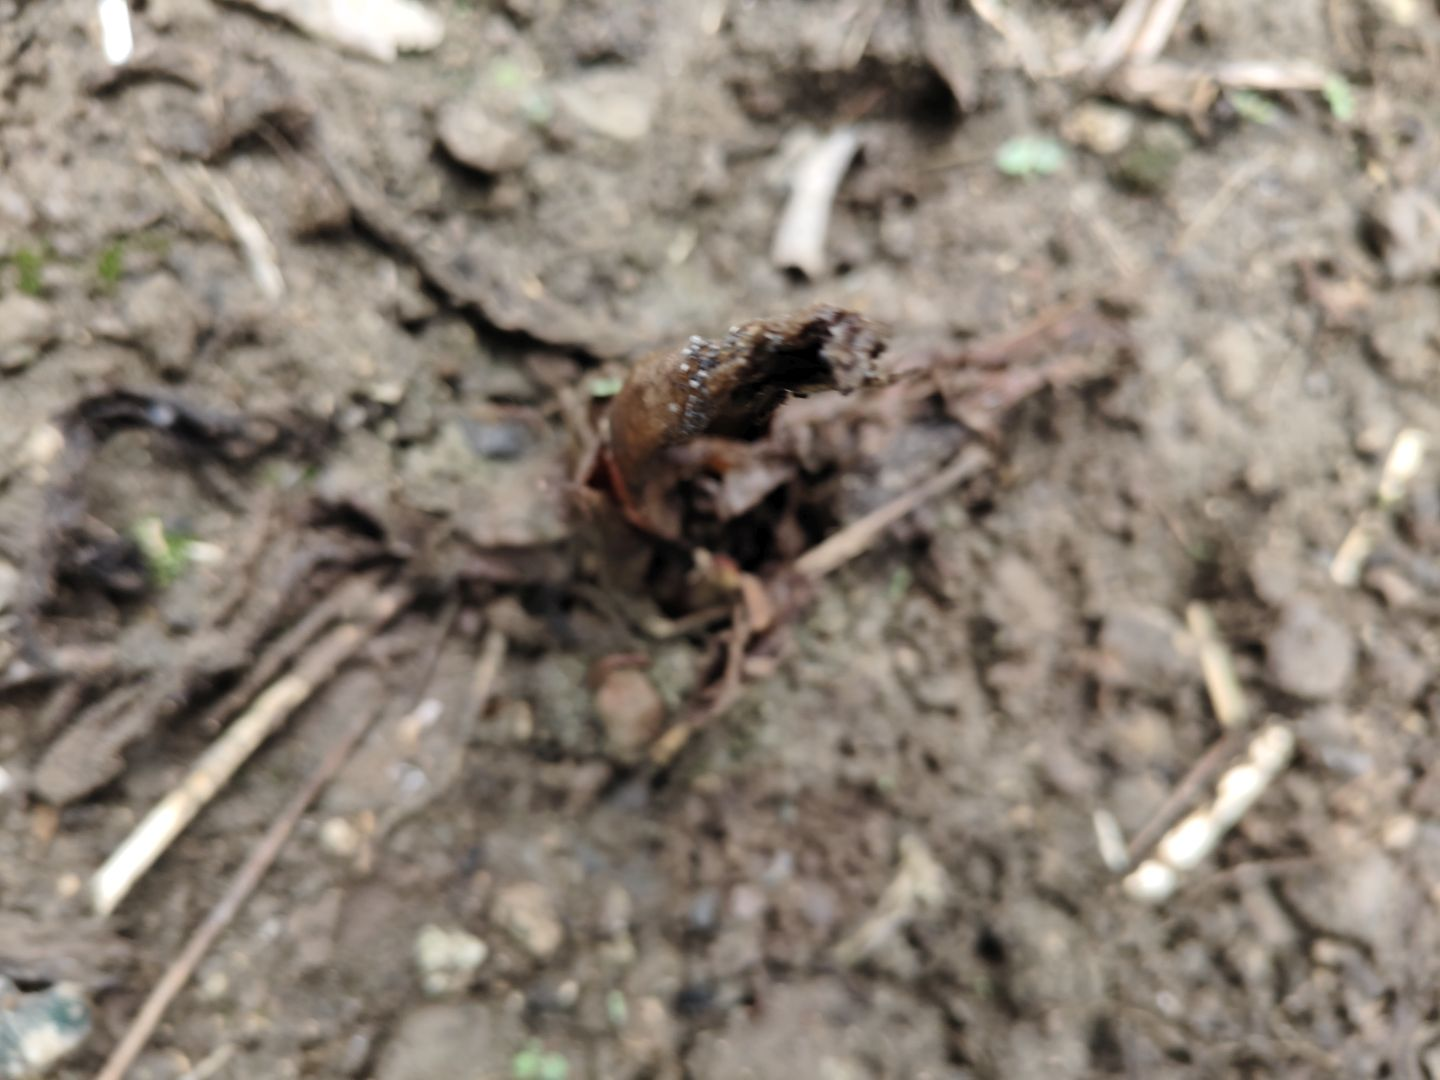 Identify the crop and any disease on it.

taro, root rot
